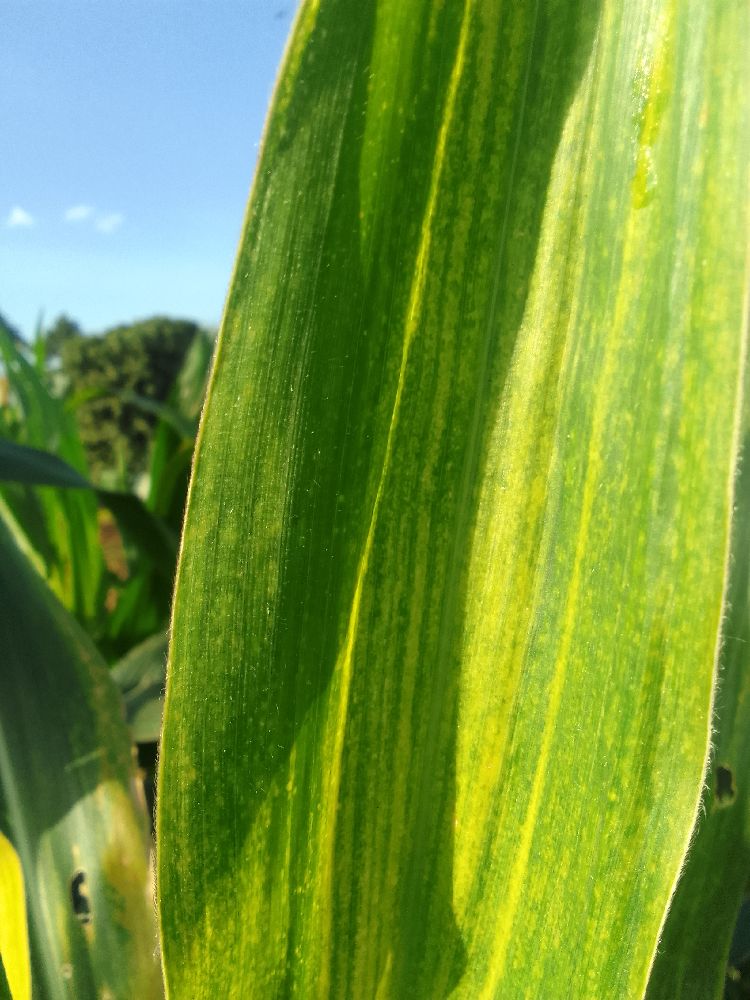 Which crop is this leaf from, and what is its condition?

maize, maize lethal necrosis
